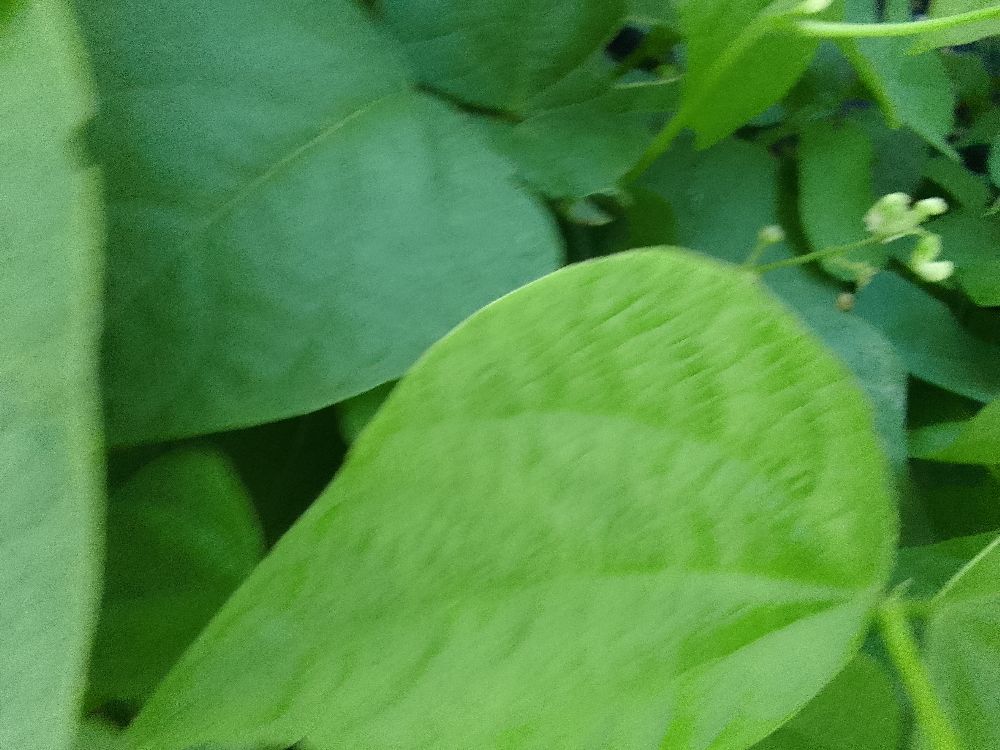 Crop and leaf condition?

common bean, healthy
